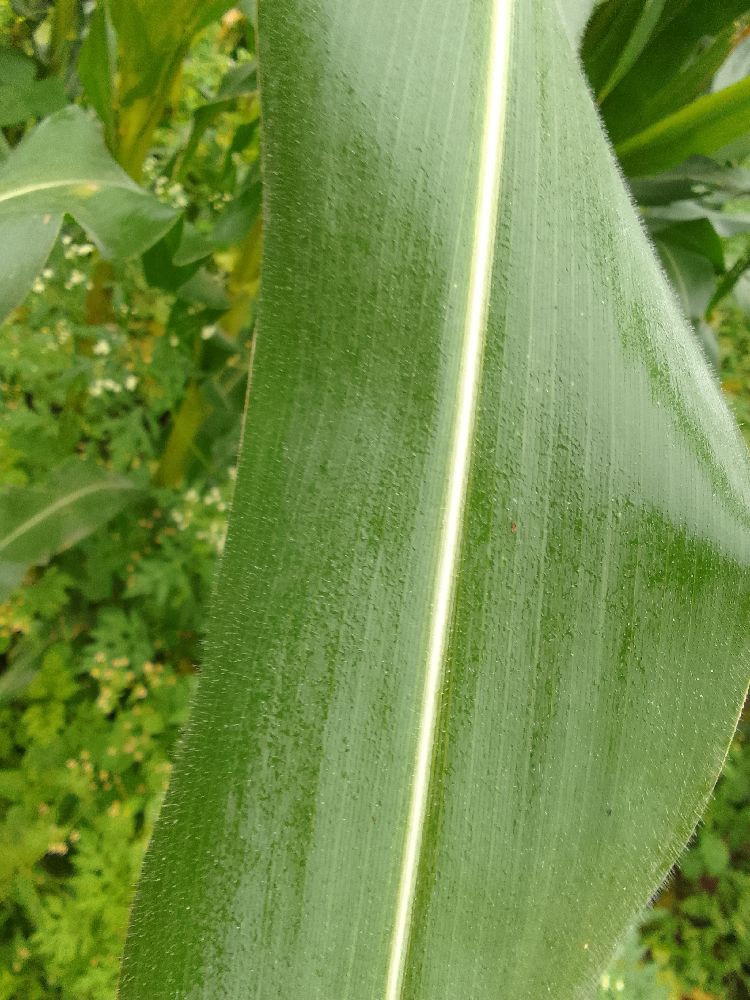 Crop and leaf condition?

maize, healthy
